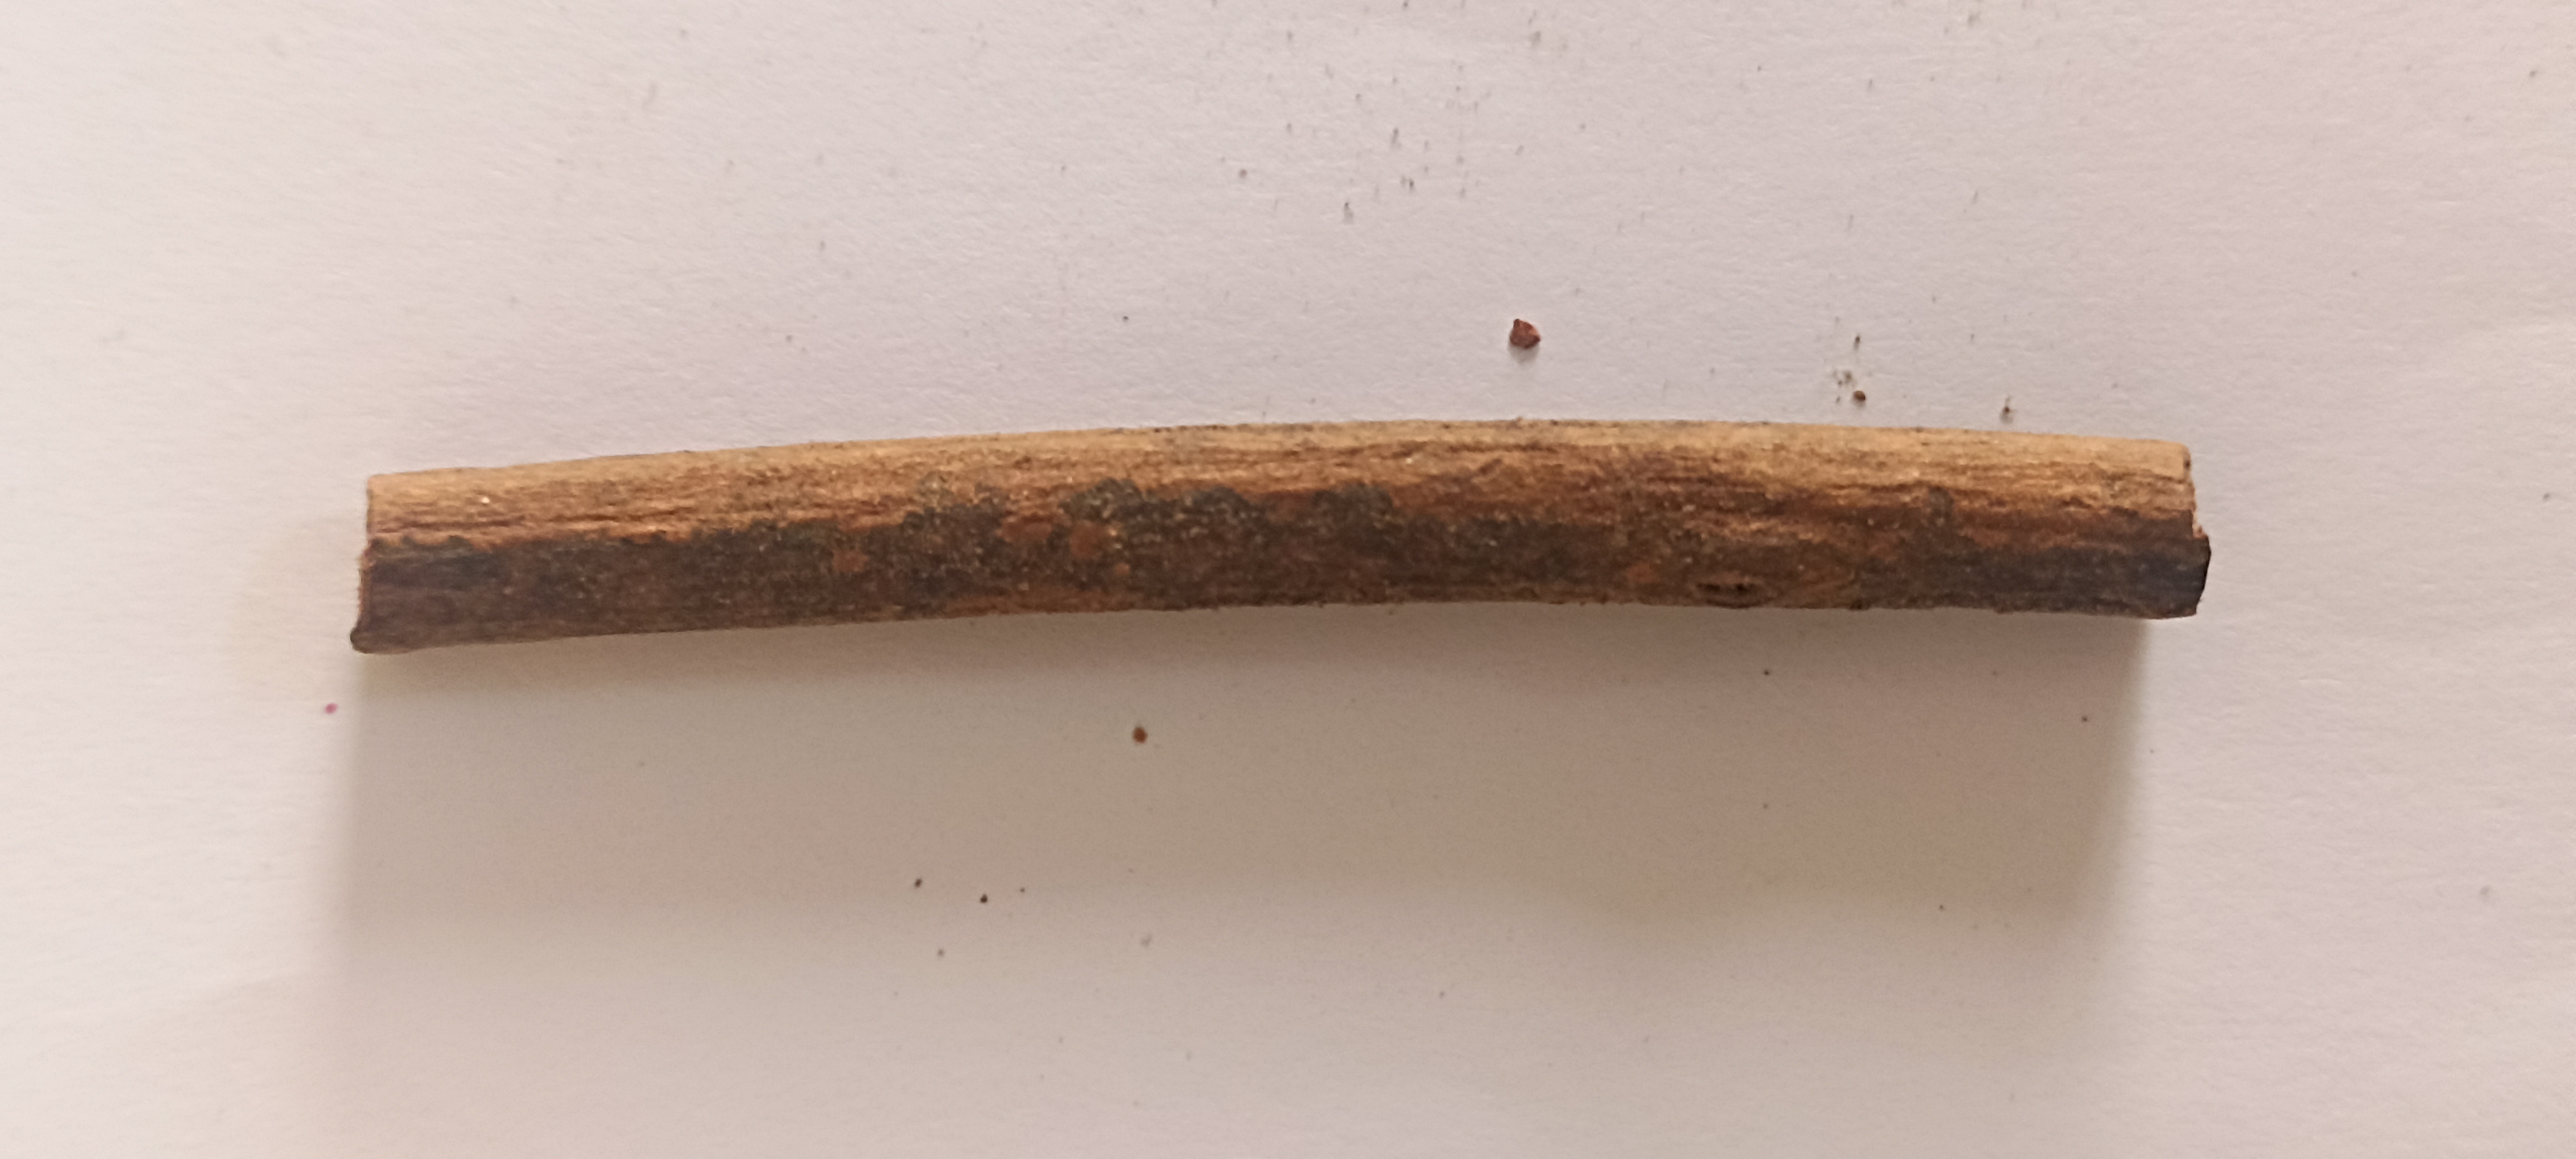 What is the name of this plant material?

manjistha
